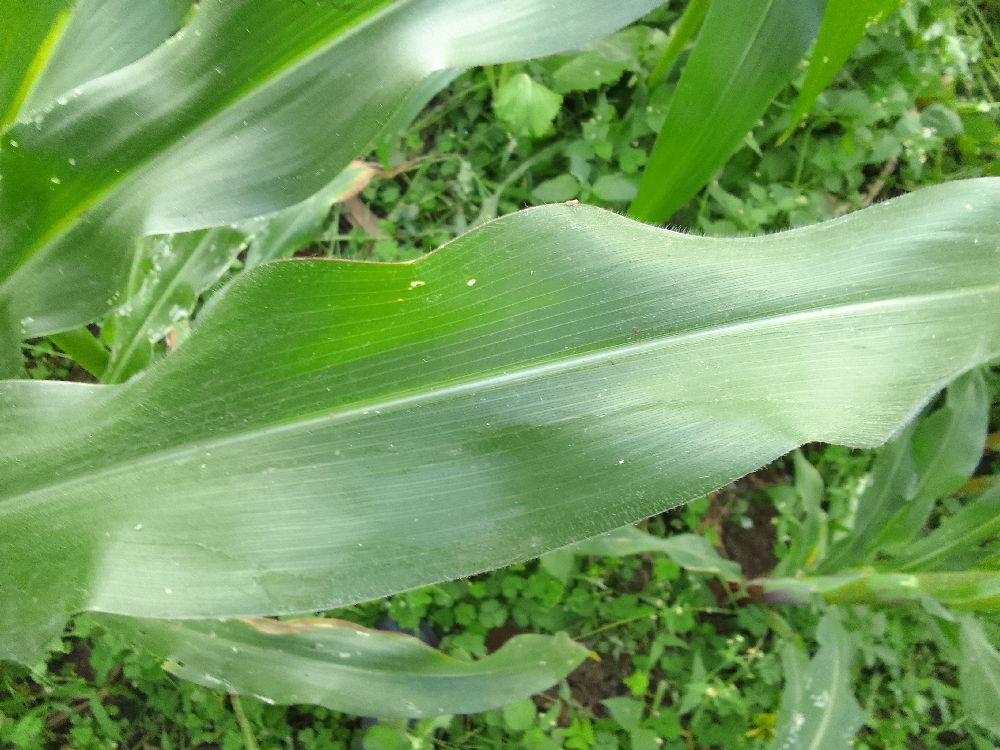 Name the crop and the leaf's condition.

maize, healthy
